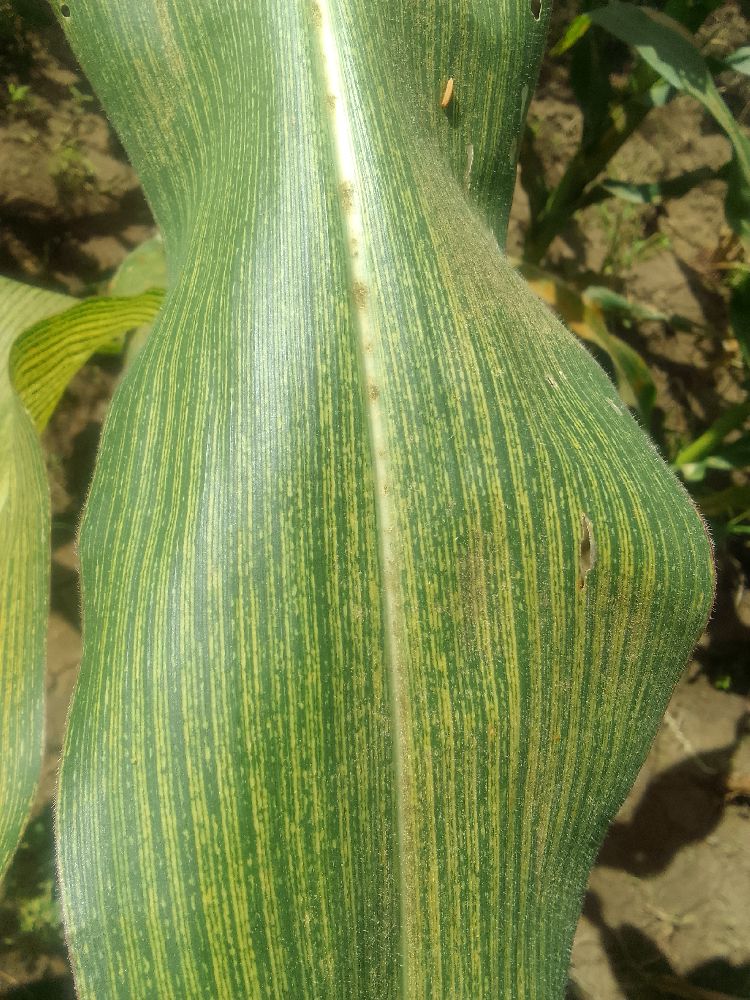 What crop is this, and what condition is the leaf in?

maize, maize streak virus
